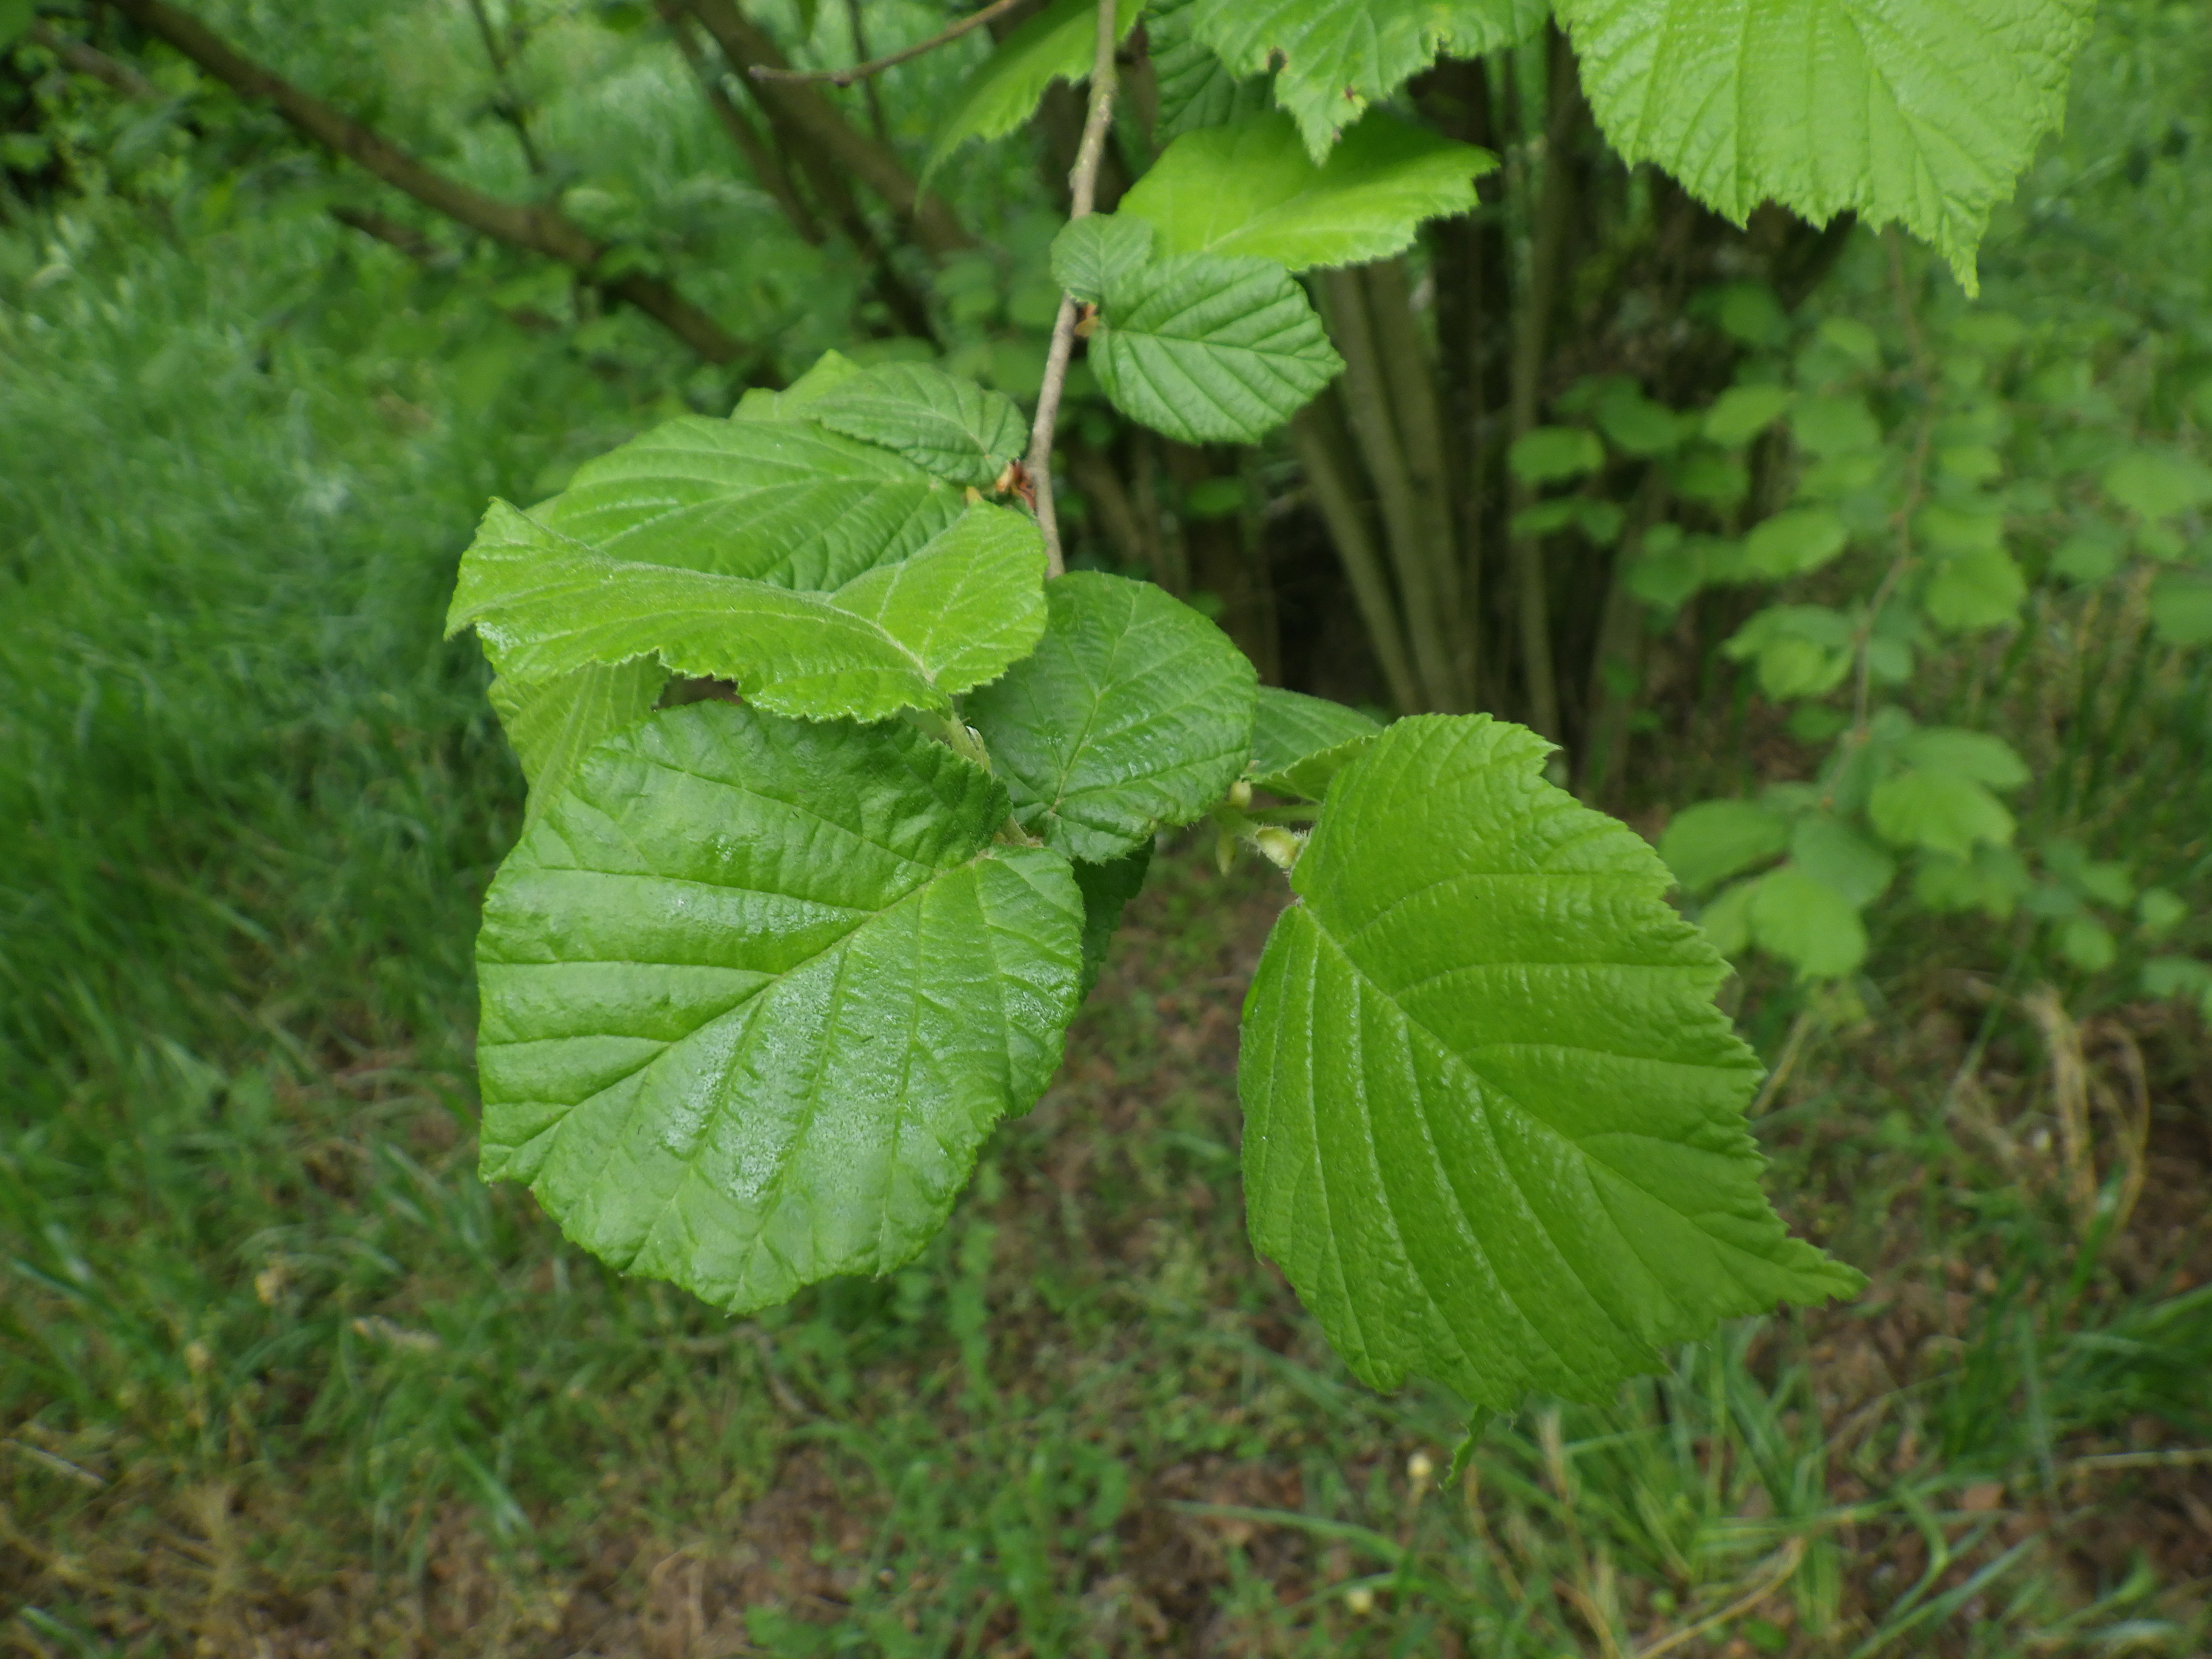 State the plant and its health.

hazel, healthy
